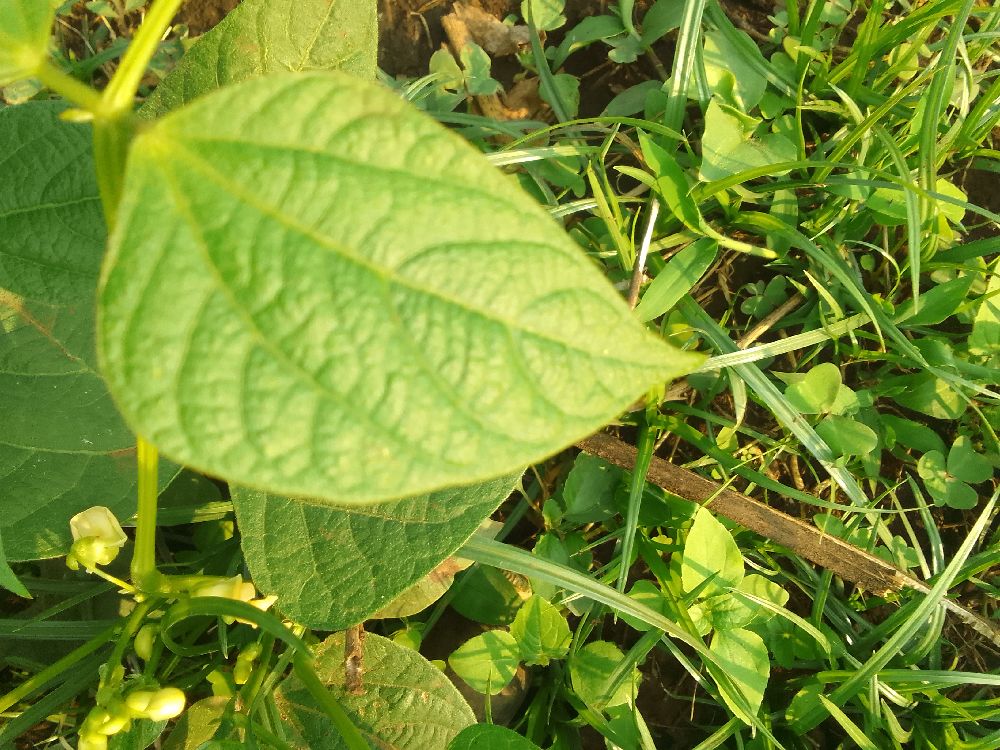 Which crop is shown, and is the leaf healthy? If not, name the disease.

common bean, healthy
